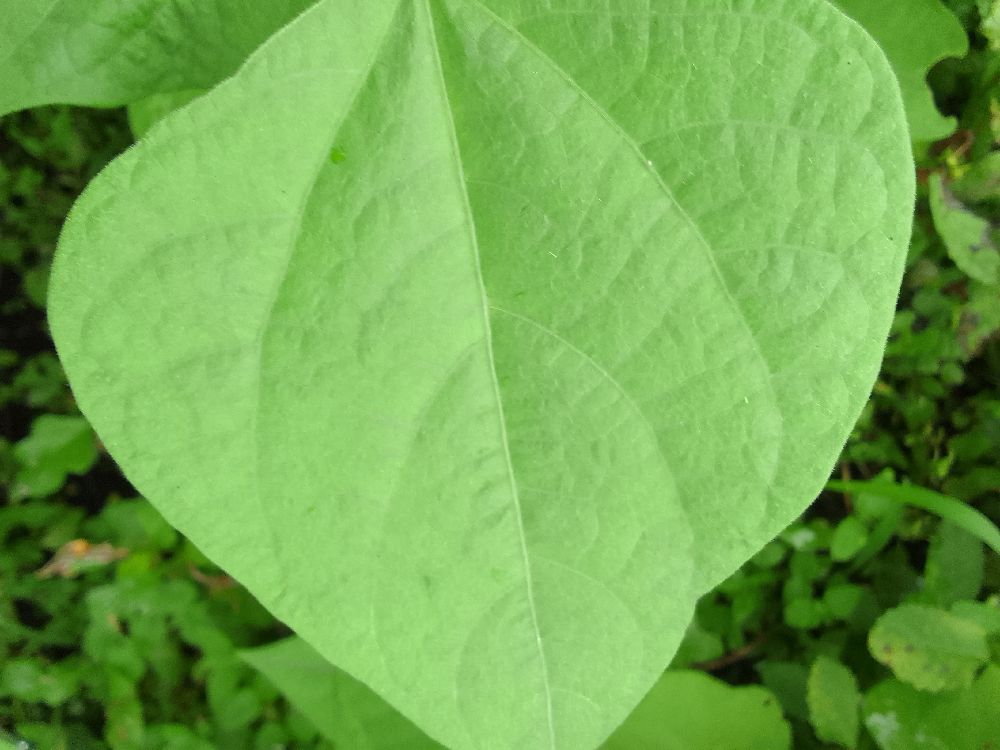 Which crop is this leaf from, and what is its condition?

common bean, healthy
